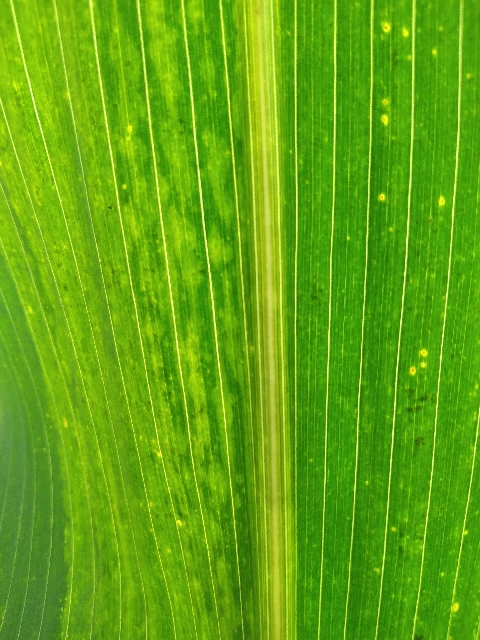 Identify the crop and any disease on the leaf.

maize, maize lethal necrosis
